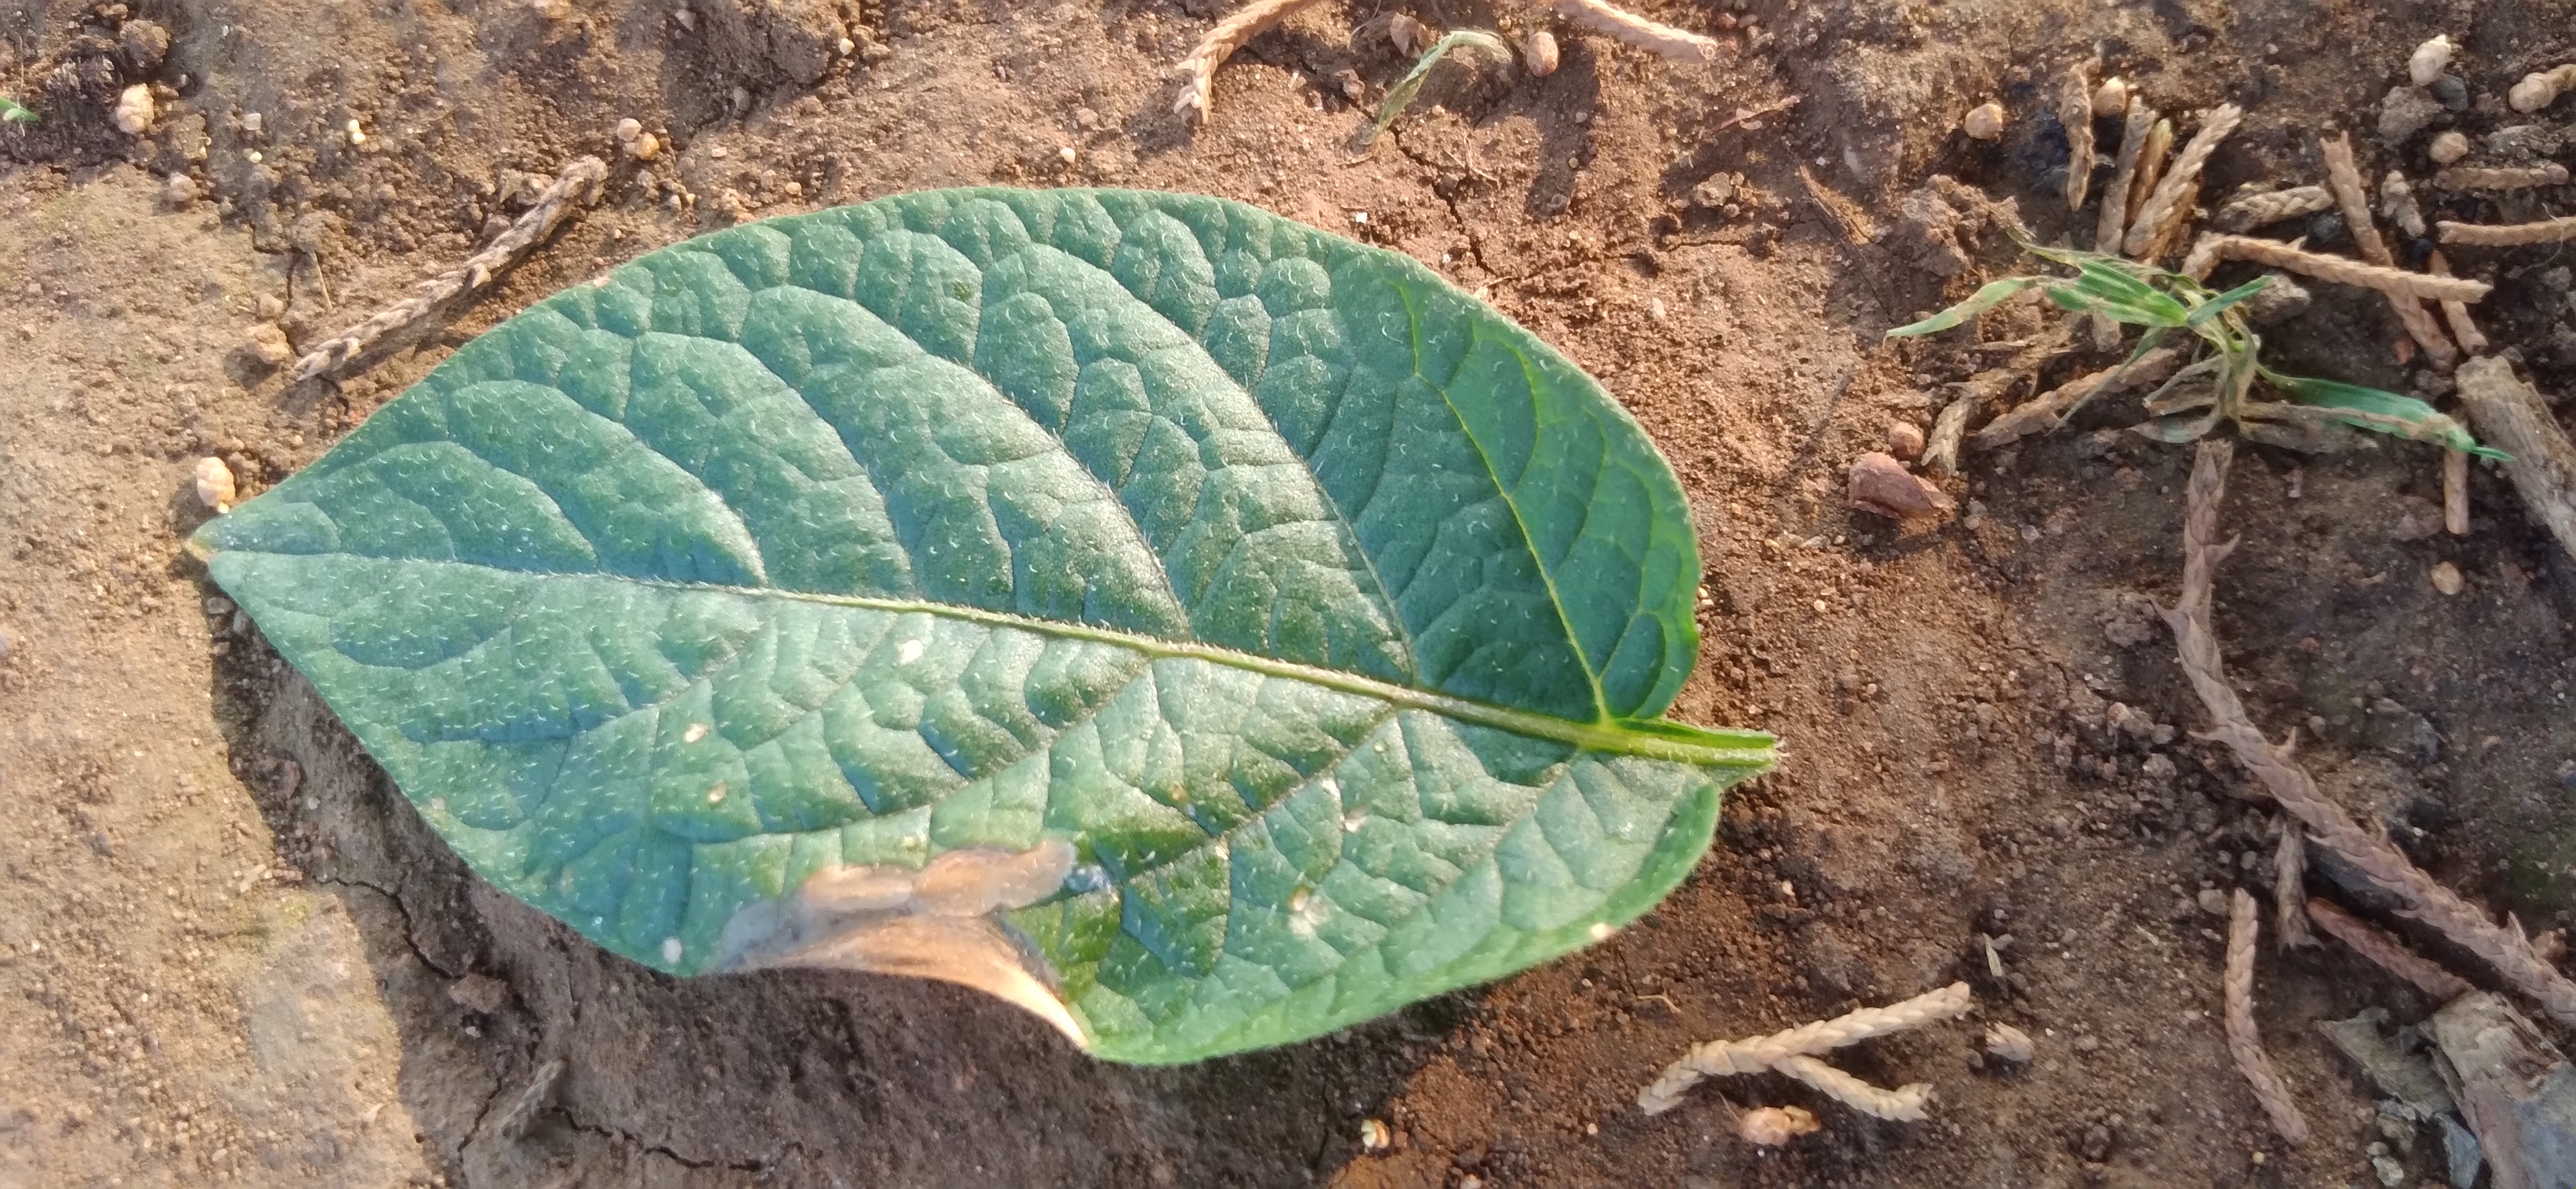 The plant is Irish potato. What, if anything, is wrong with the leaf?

early blight
